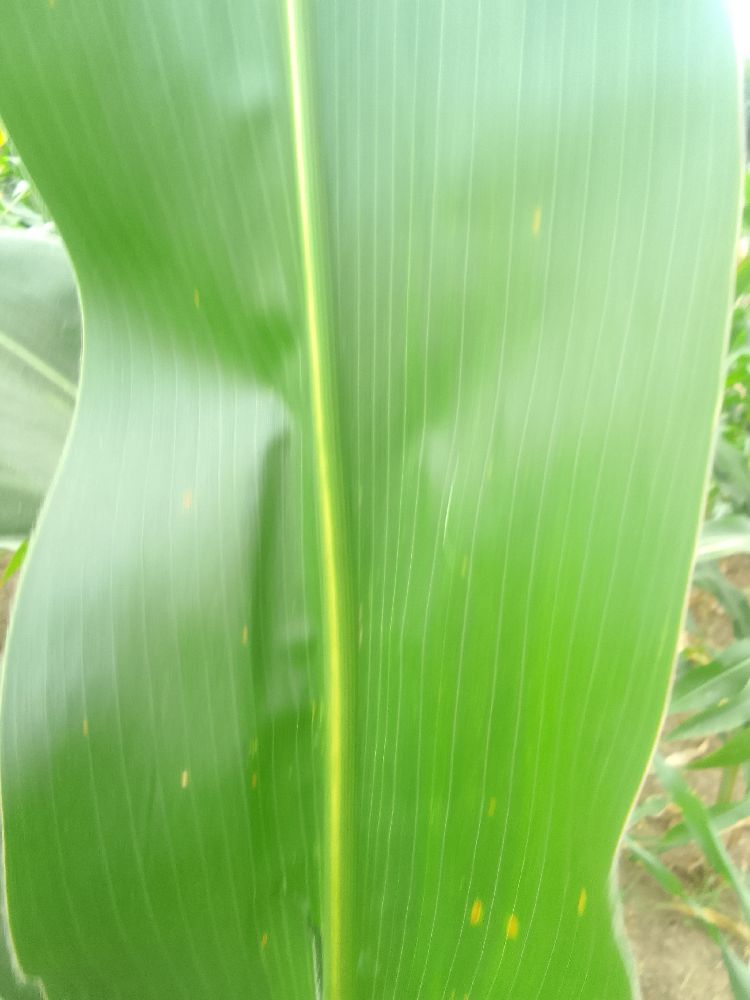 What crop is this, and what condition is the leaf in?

maize, healthy
